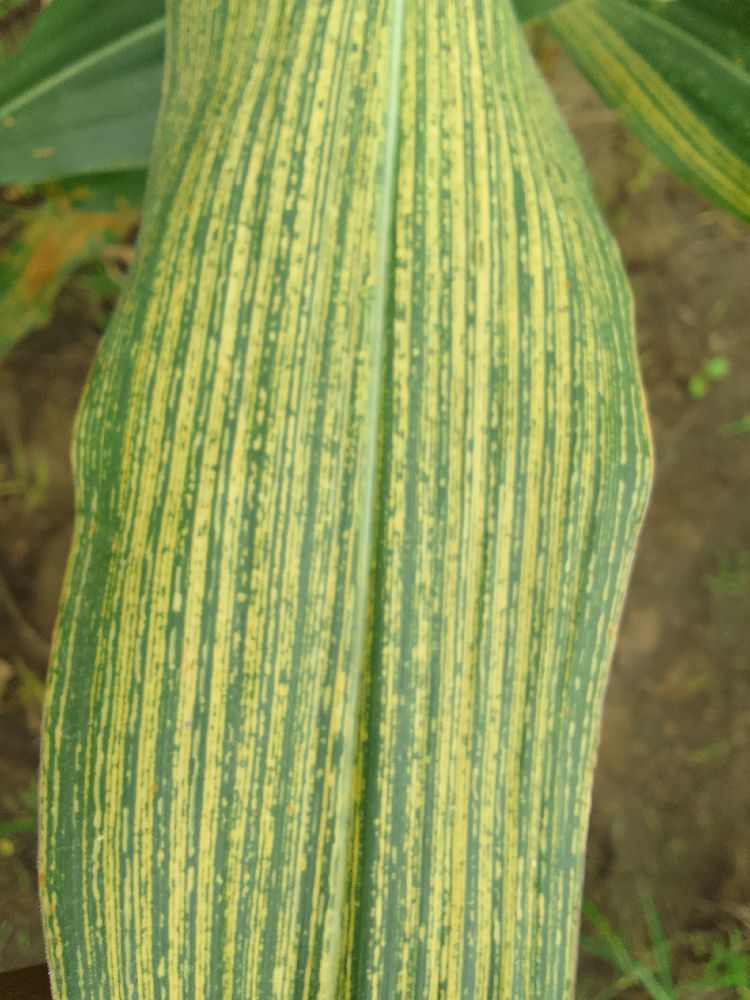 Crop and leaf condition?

maize, maize streak virus
